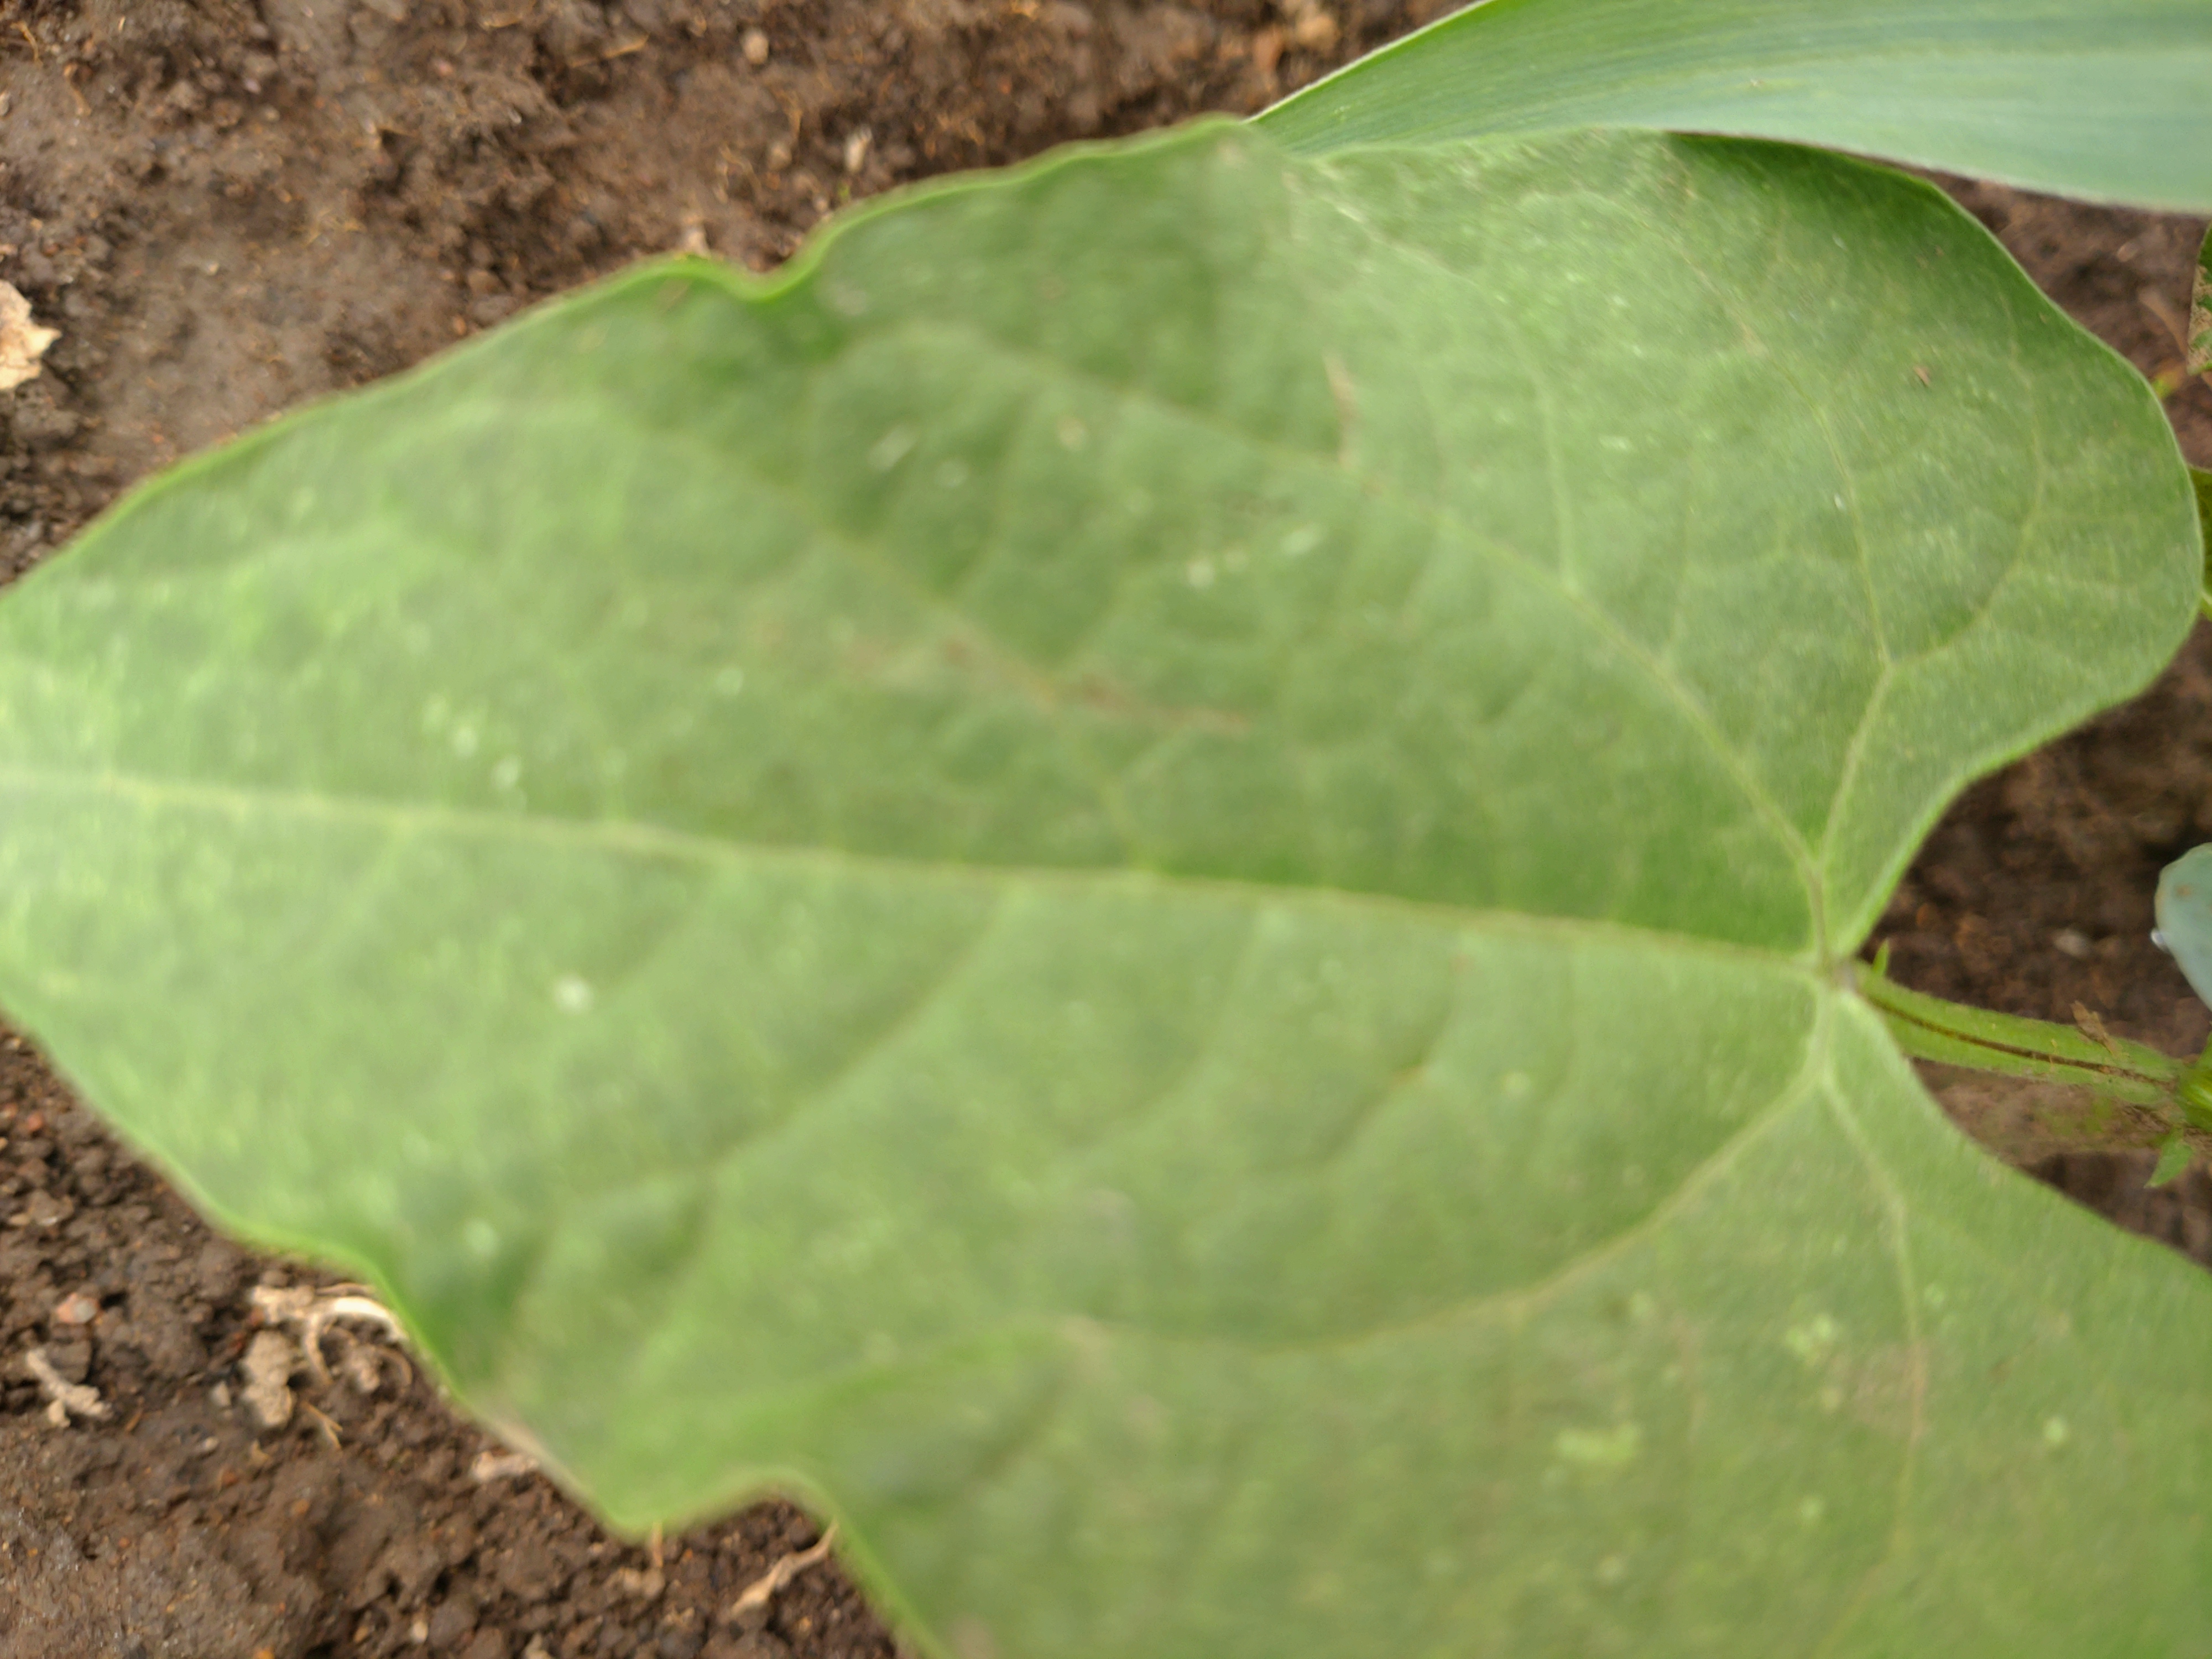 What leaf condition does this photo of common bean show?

healthy
